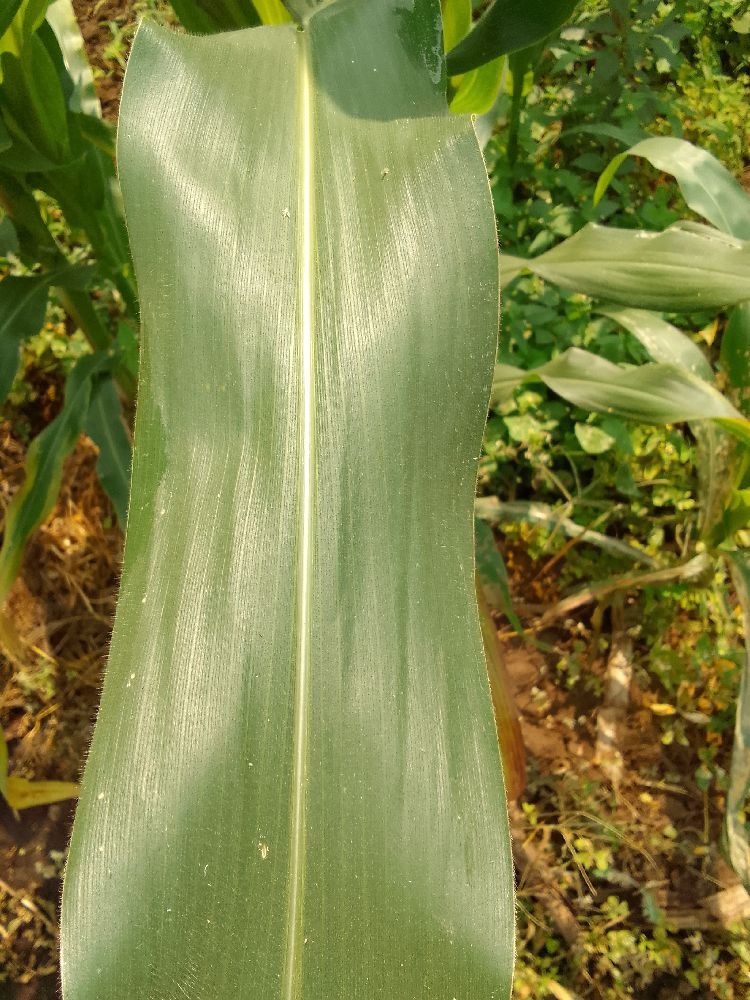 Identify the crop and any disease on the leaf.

maize, healthy
